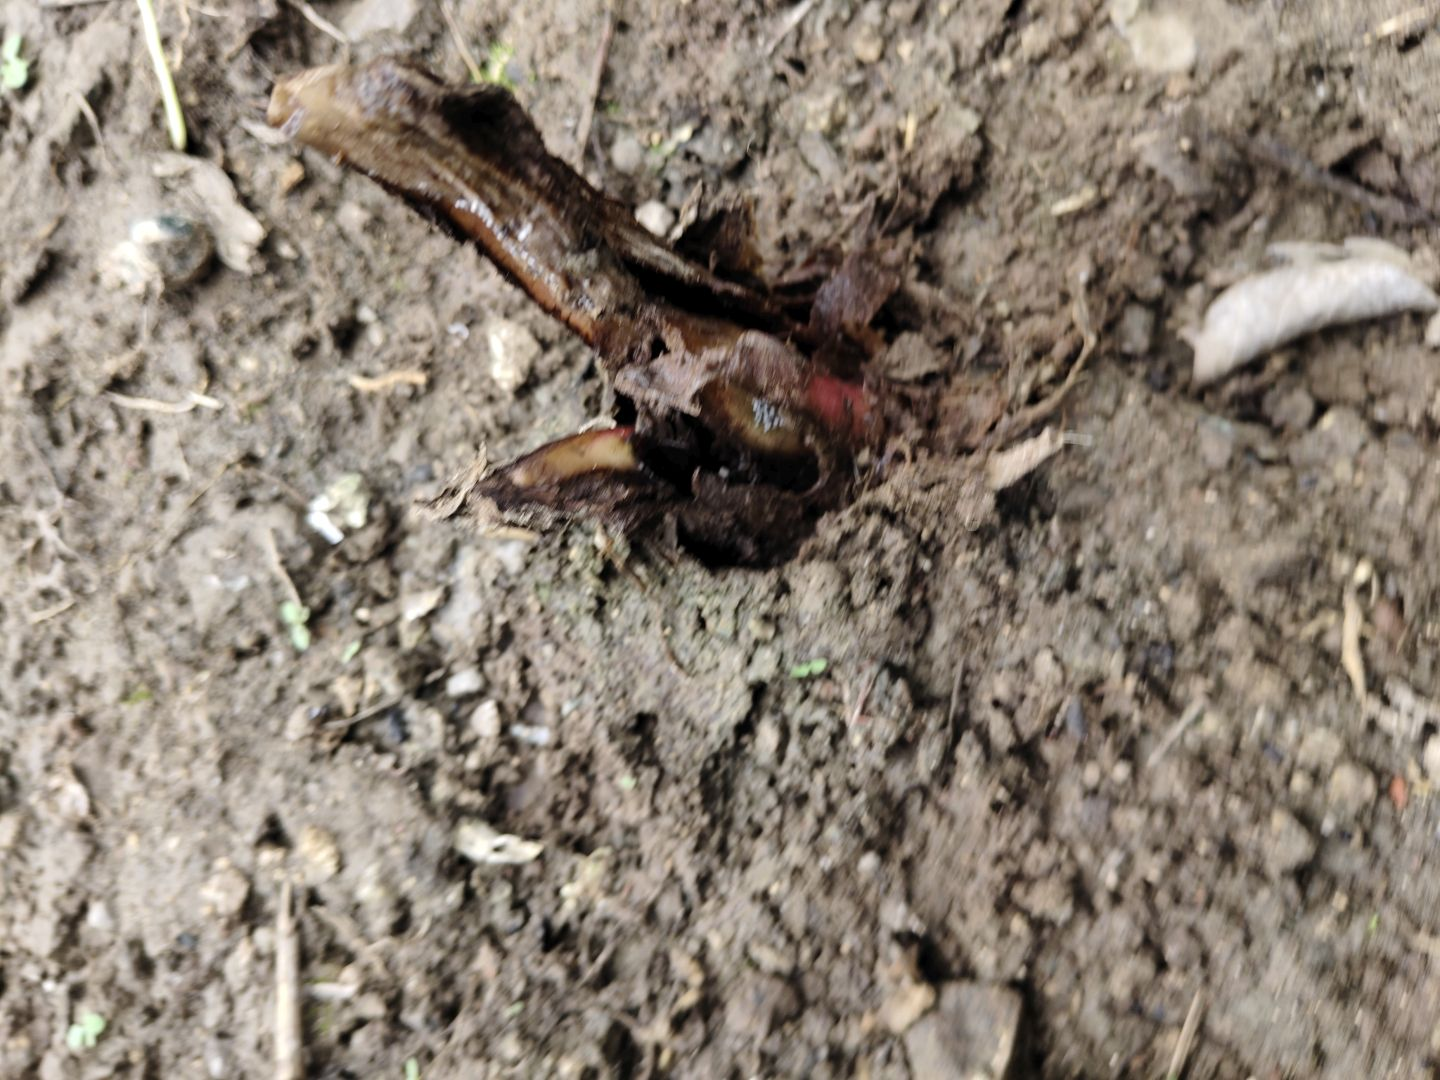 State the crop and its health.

taro, root rot
